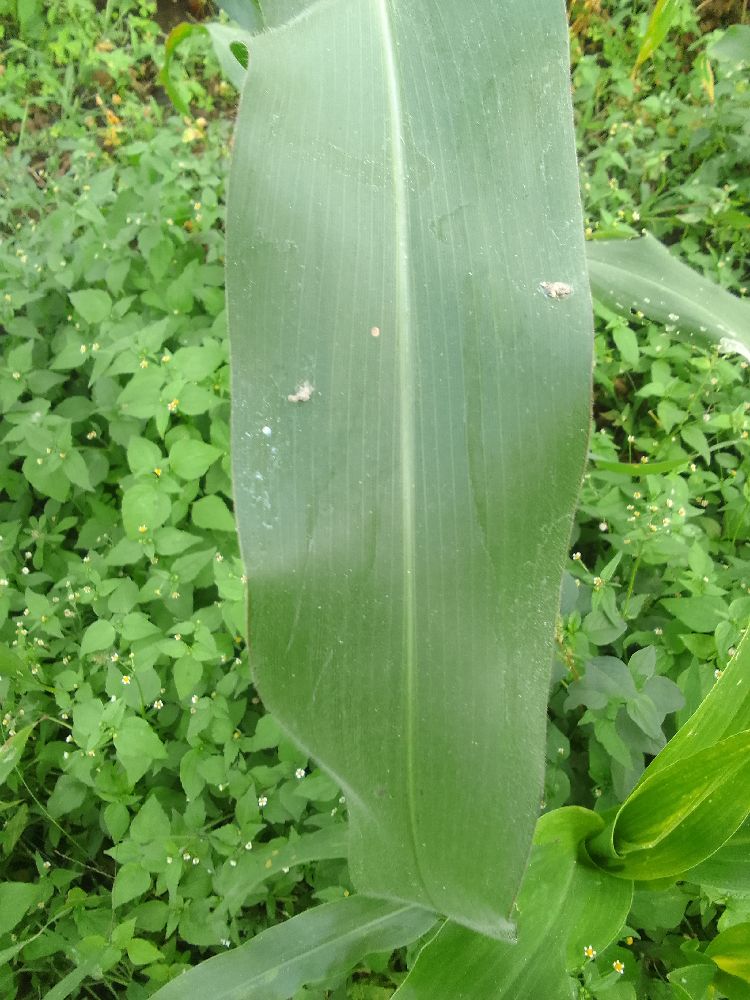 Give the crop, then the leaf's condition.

maize, healthy
